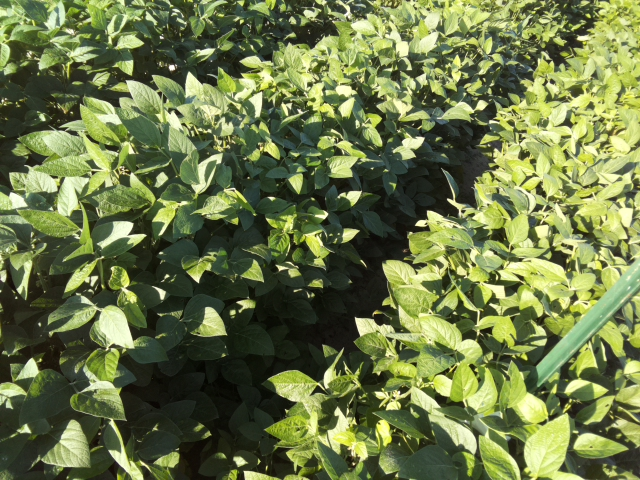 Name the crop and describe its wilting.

soybean, leaflets folding inward at secondary pulvinus with no turgor loss in leaflets or petioles
